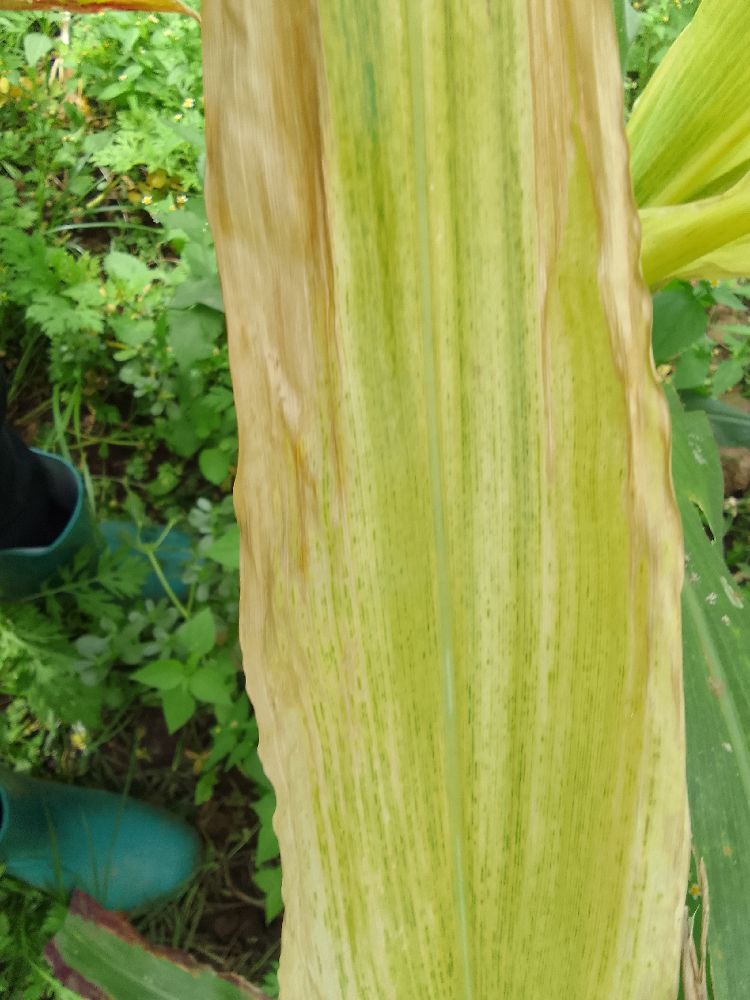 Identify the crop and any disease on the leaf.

maize, maize lethal necrosis
